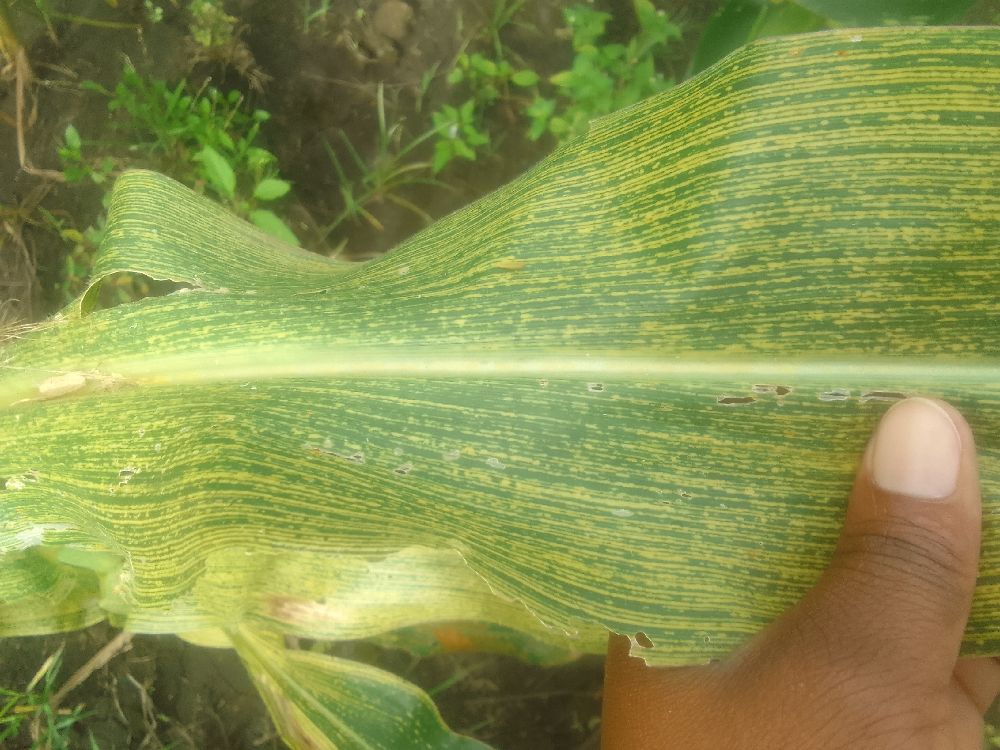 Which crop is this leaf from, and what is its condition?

maize, maize streak virus
